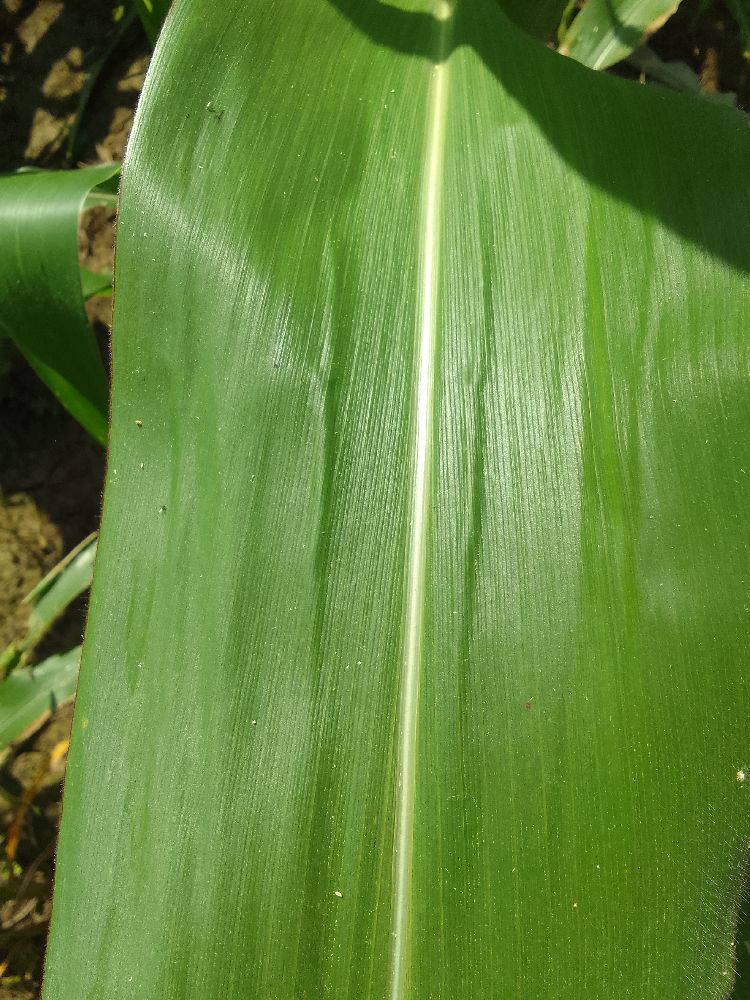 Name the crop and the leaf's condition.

maize, healthy
